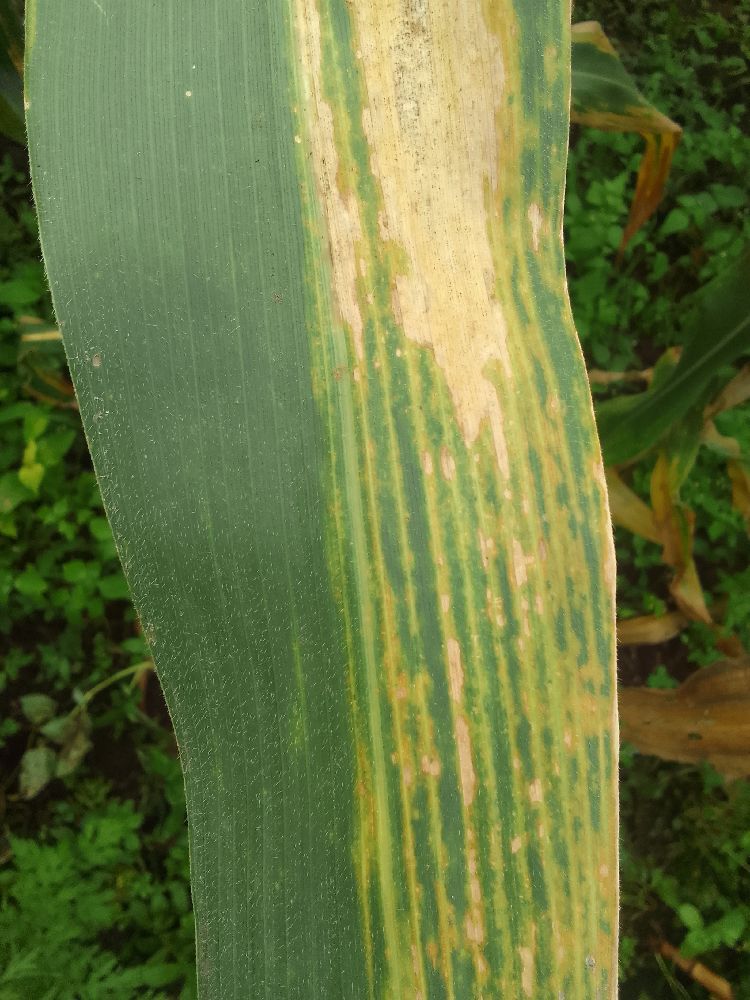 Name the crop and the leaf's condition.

maize, maize lethal necrosis
